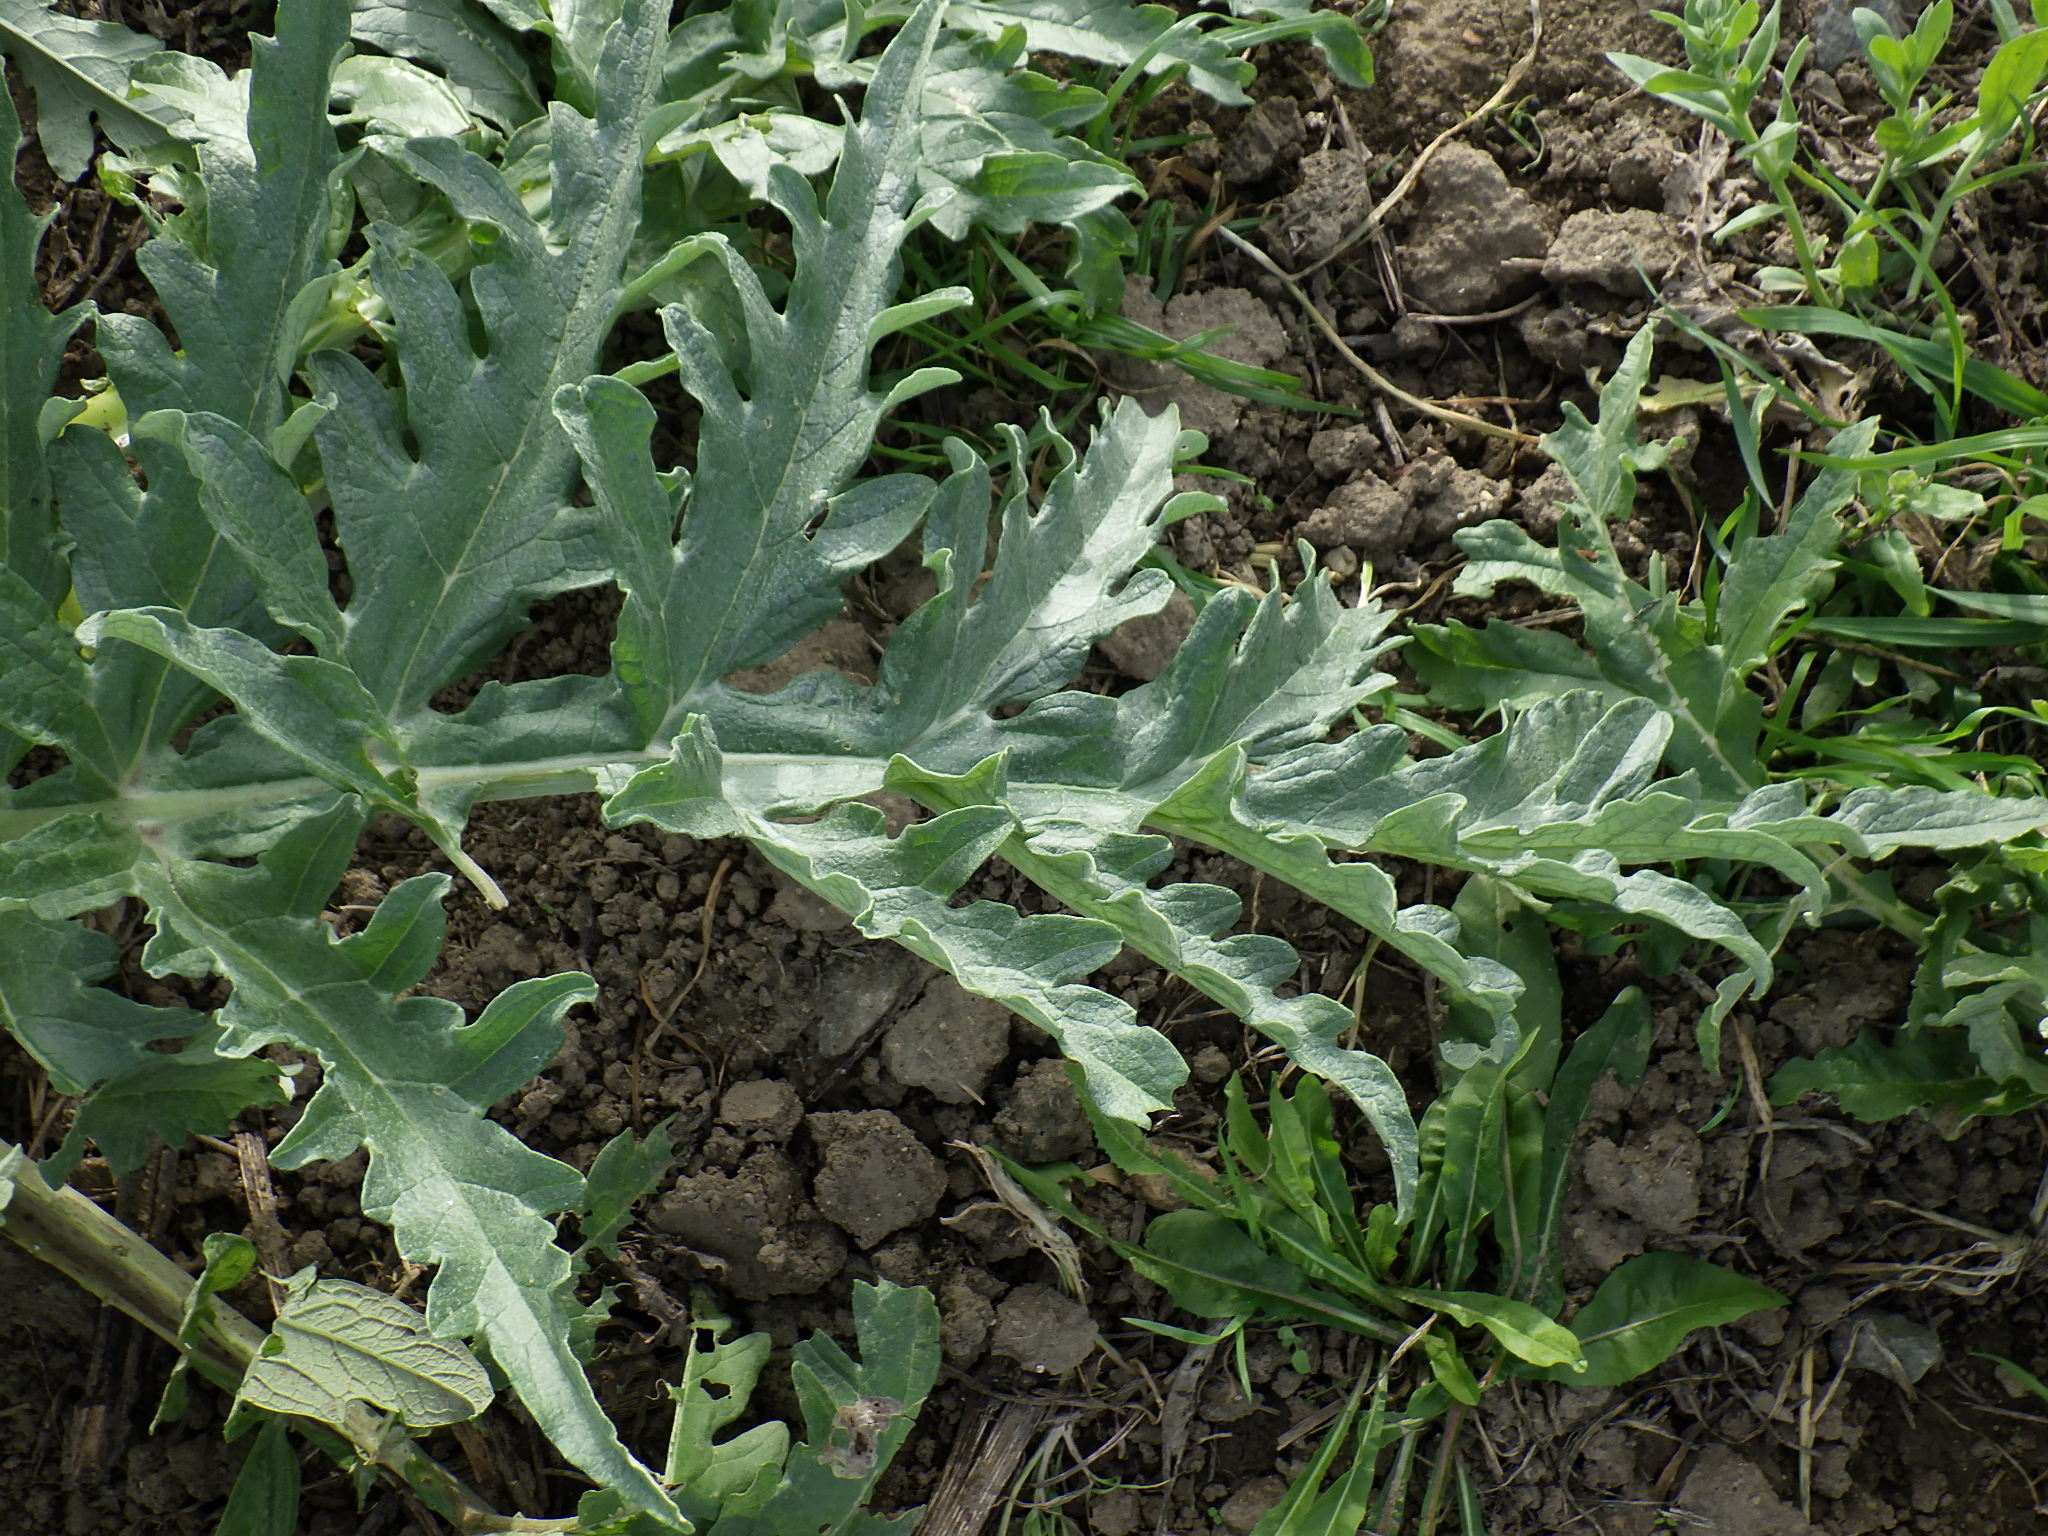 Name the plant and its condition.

artichoke, healthy
